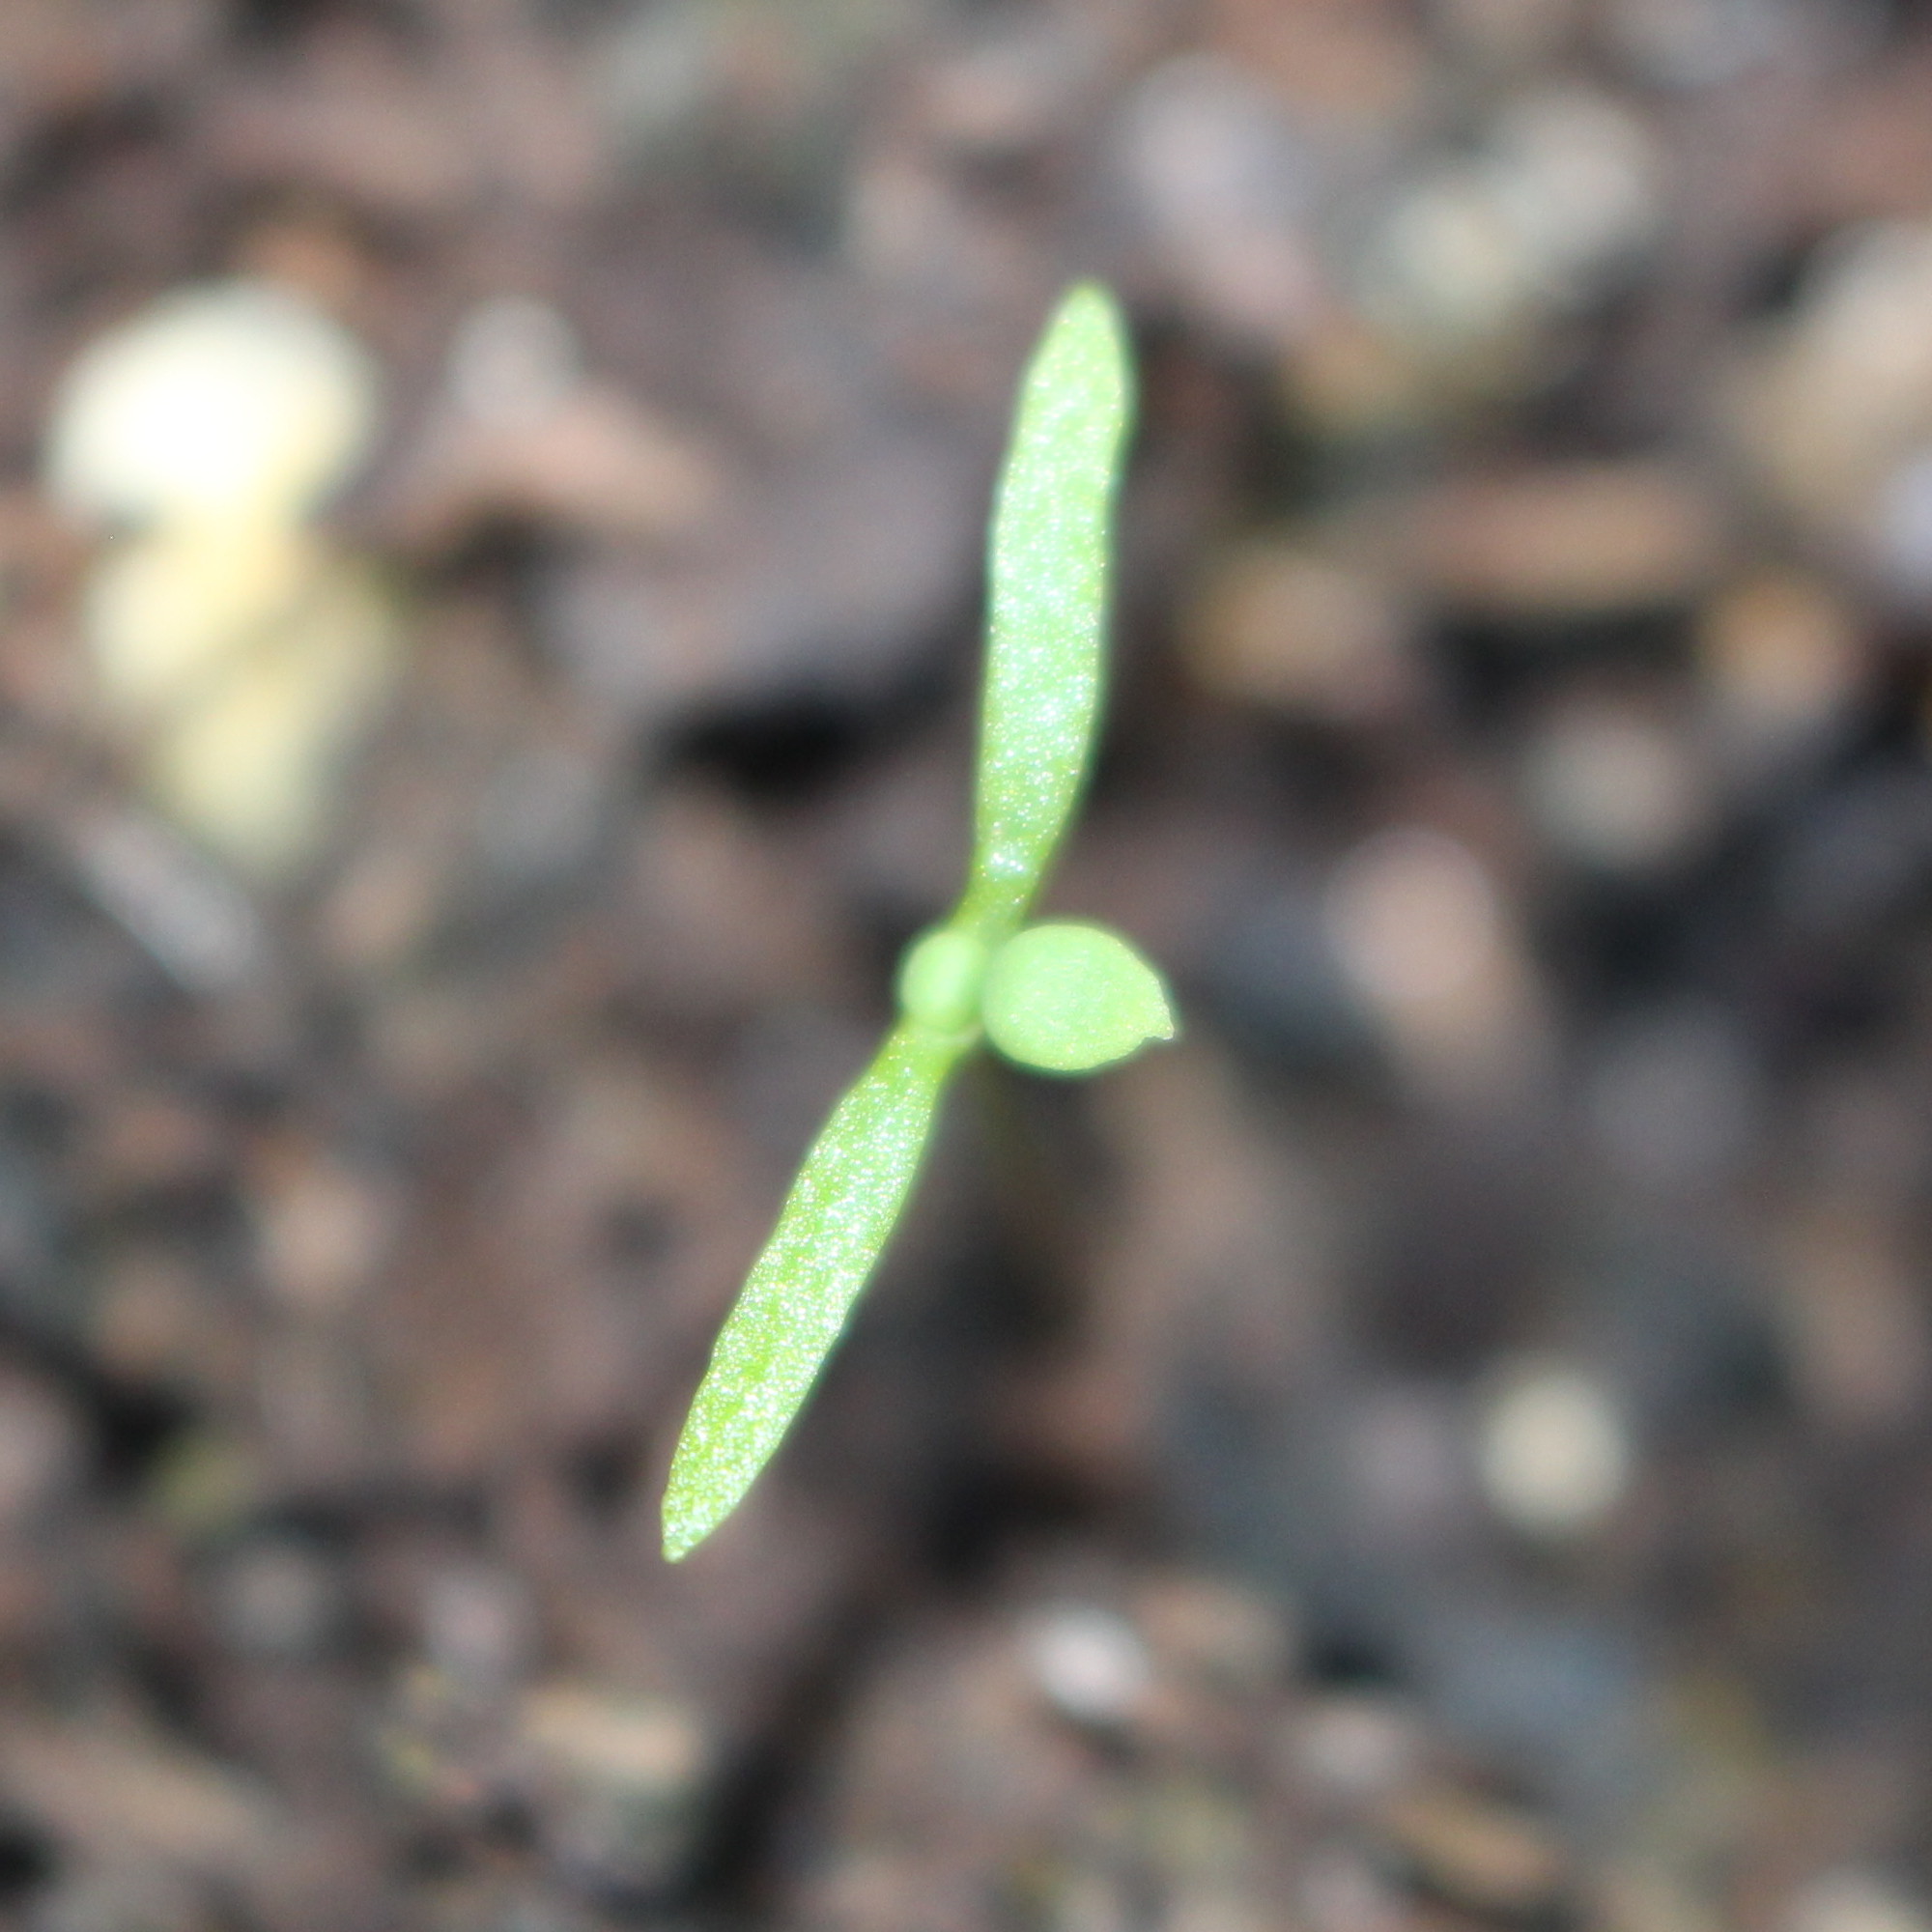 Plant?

Papaver rhoeas
